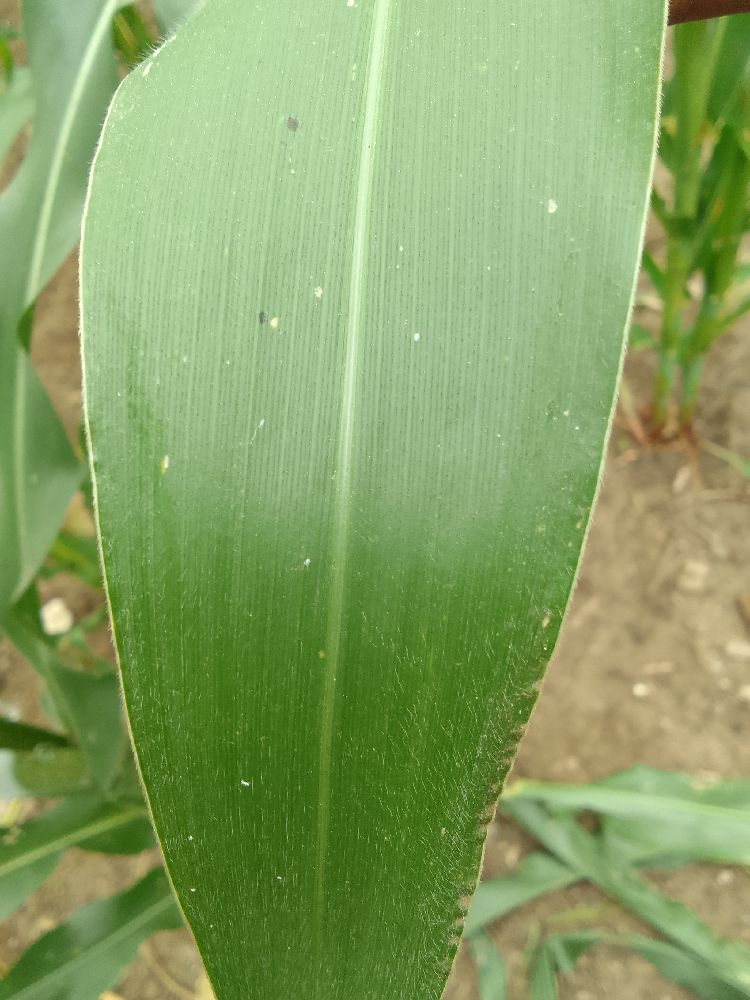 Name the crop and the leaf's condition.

maize, healthy
